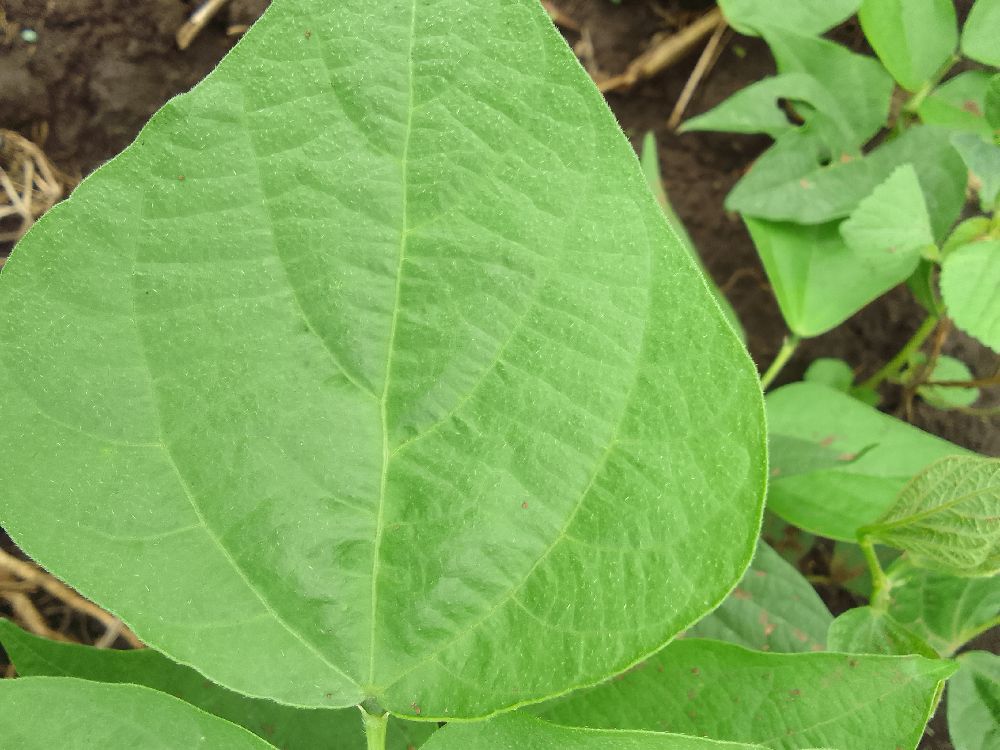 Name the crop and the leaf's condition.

common bean, healthy
